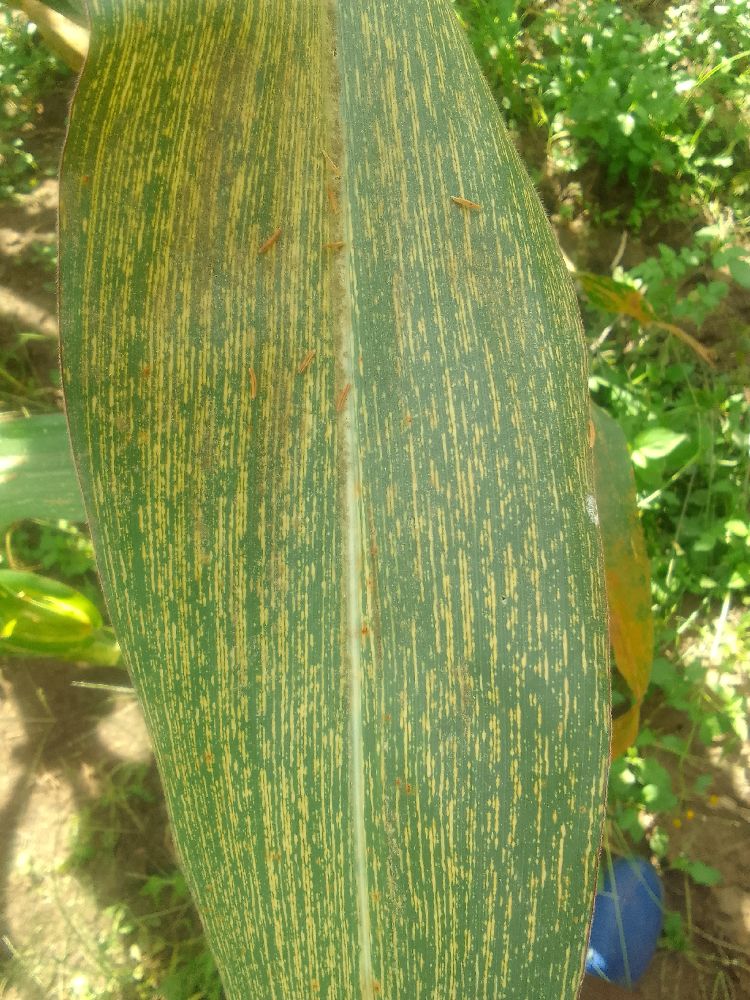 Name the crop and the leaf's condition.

maize, maize streak virus
